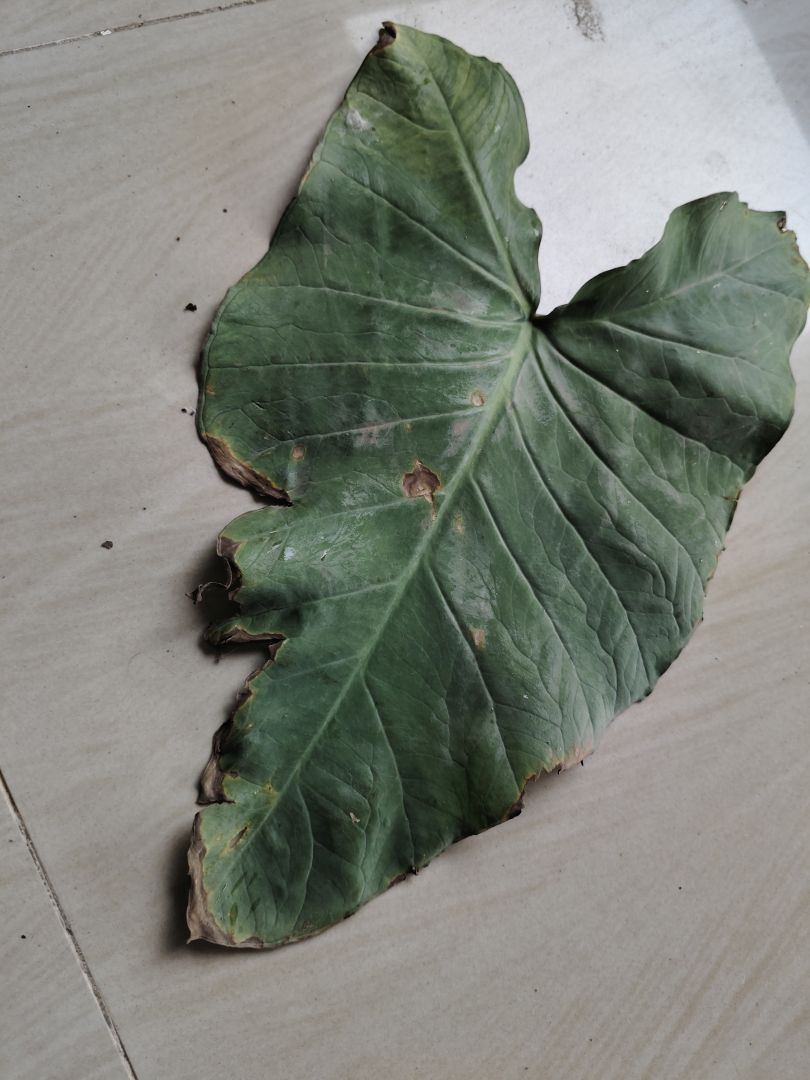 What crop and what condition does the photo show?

taro, leaf blight
